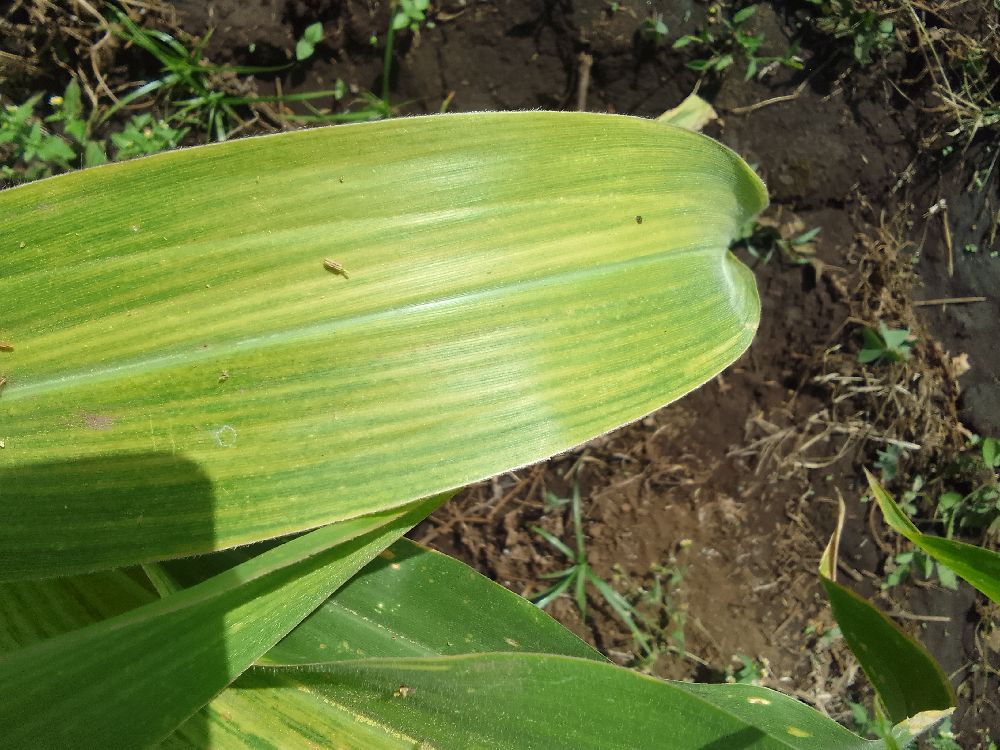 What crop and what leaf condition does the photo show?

maize, maize lethal necrosis
